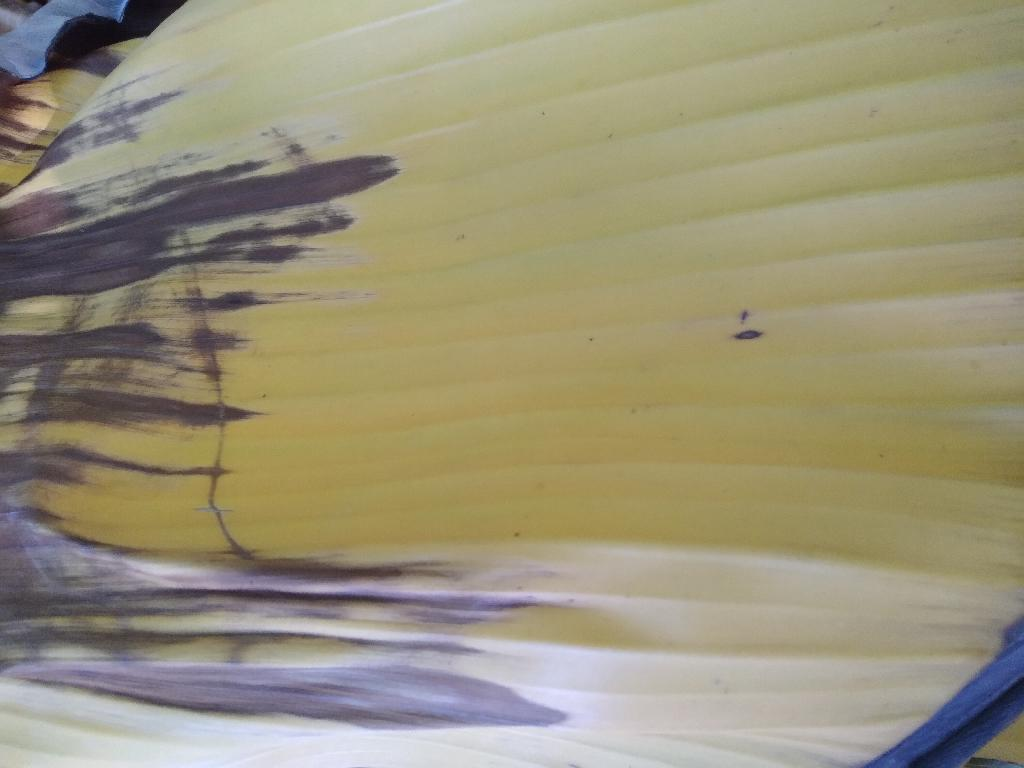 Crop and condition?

banana, fusarium wilt race 1
